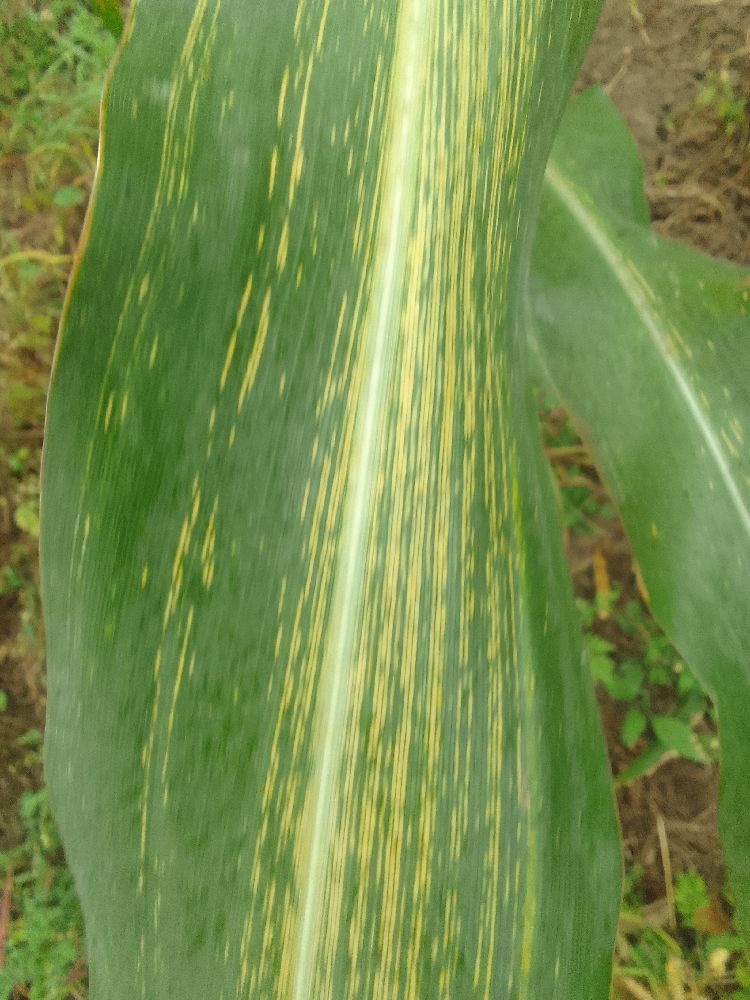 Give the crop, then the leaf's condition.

maize, maize streak virus
